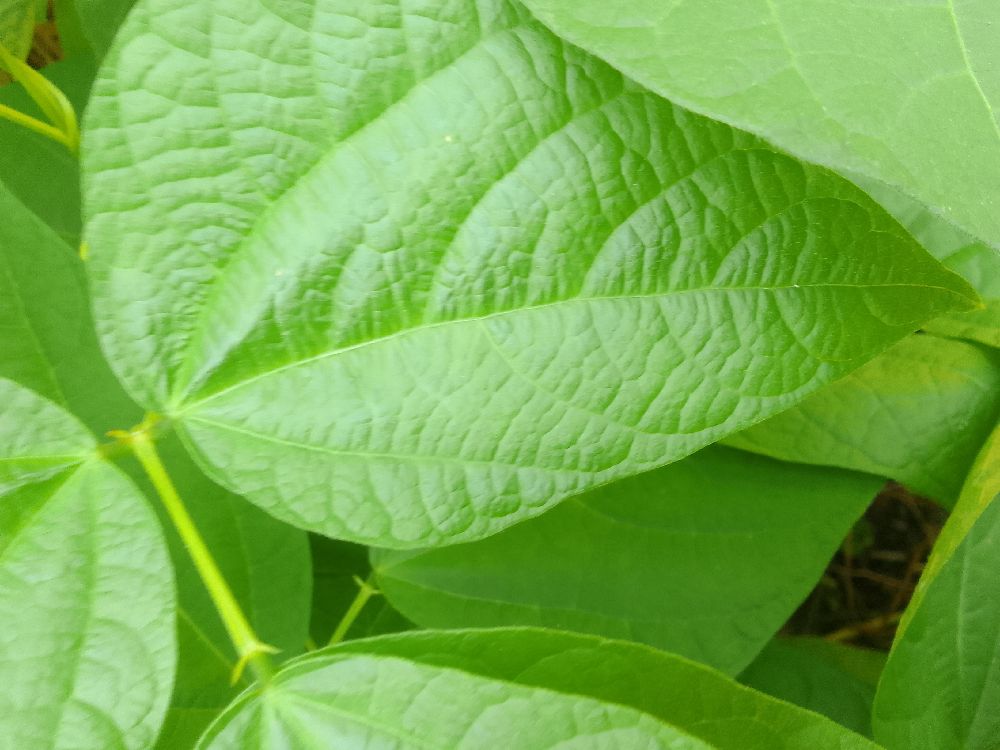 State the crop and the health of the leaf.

common bean, healthy
